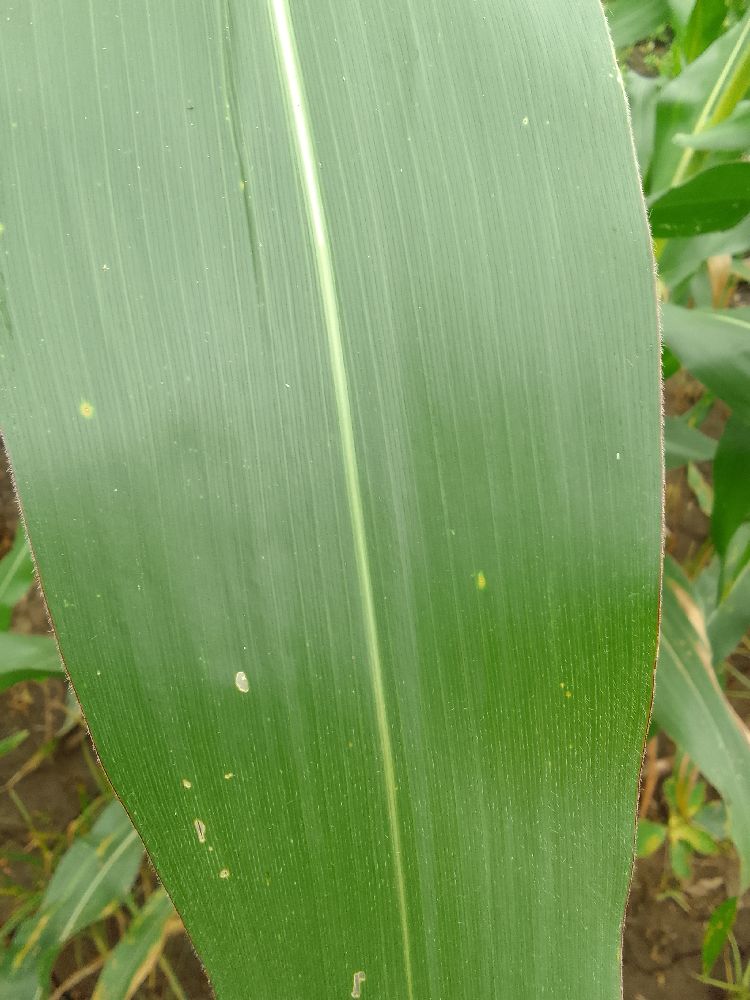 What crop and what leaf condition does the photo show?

maize, healthy
